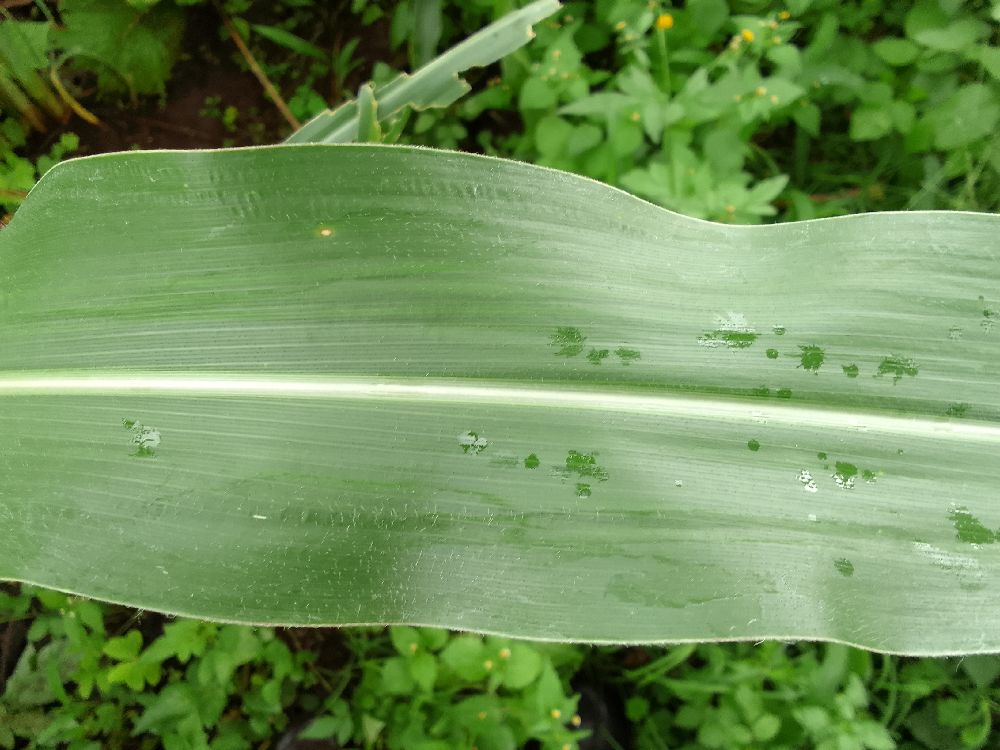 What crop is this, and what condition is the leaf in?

maize, healthy
